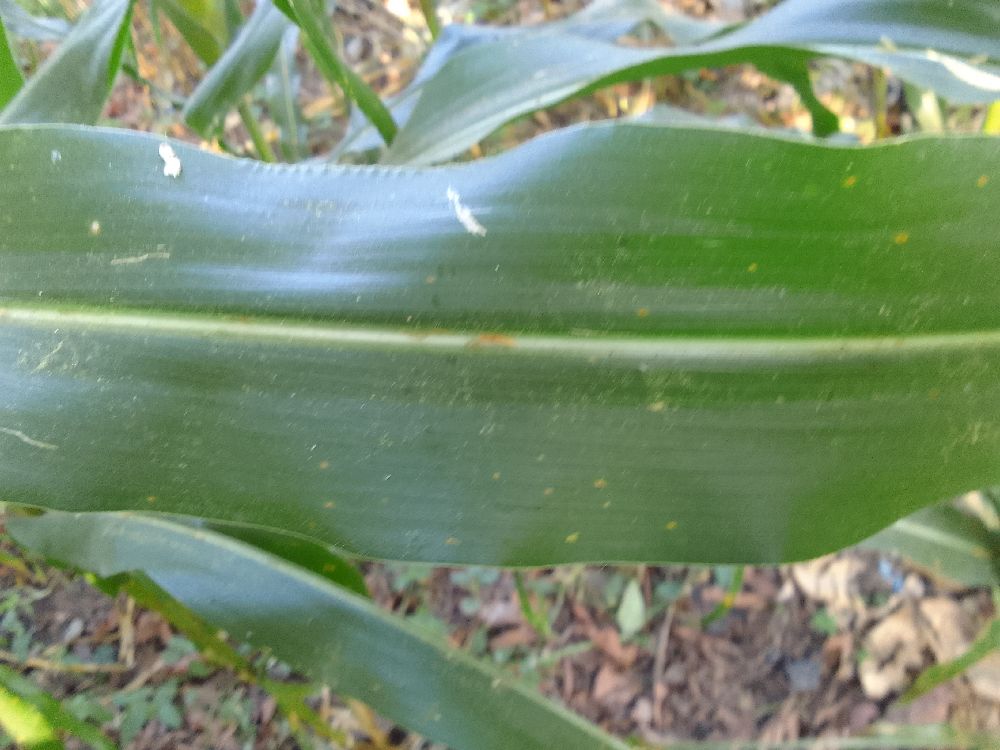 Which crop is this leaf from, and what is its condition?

maize, healthy
